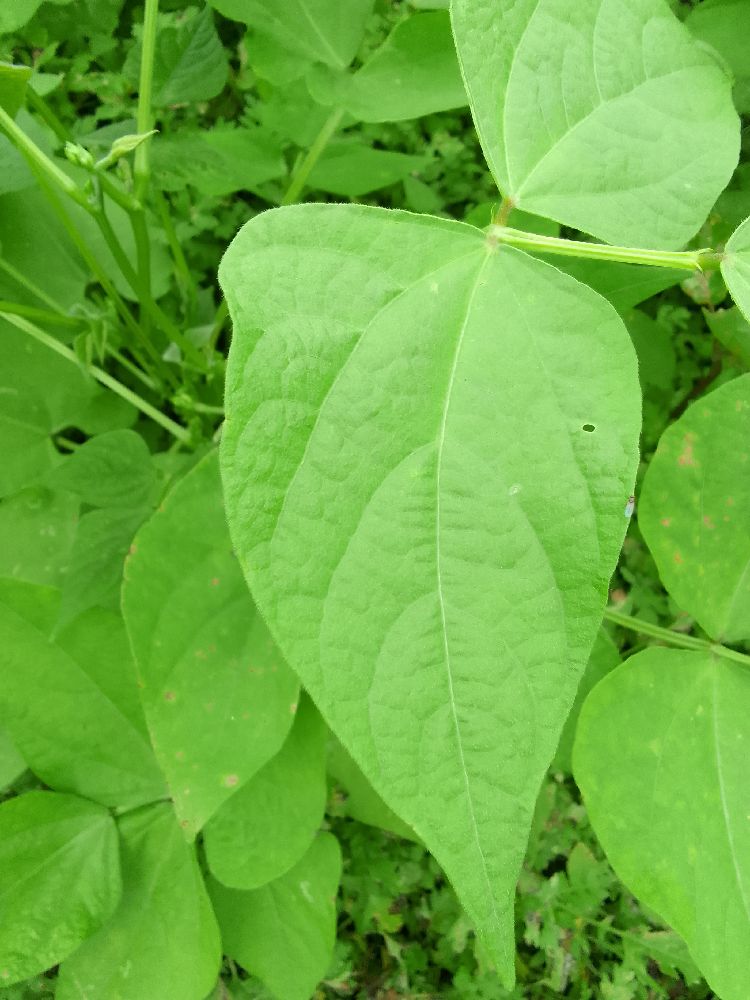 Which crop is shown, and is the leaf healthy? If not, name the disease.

common bean, healthy
